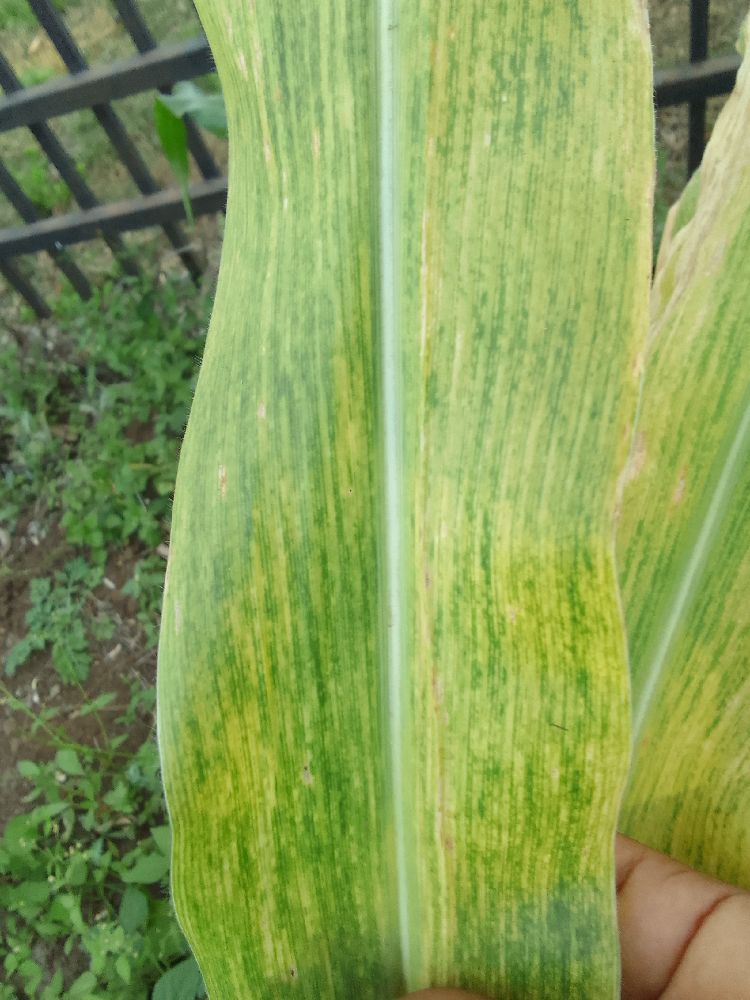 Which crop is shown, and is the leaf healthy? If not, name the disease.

maize, maize lethal necrosis
